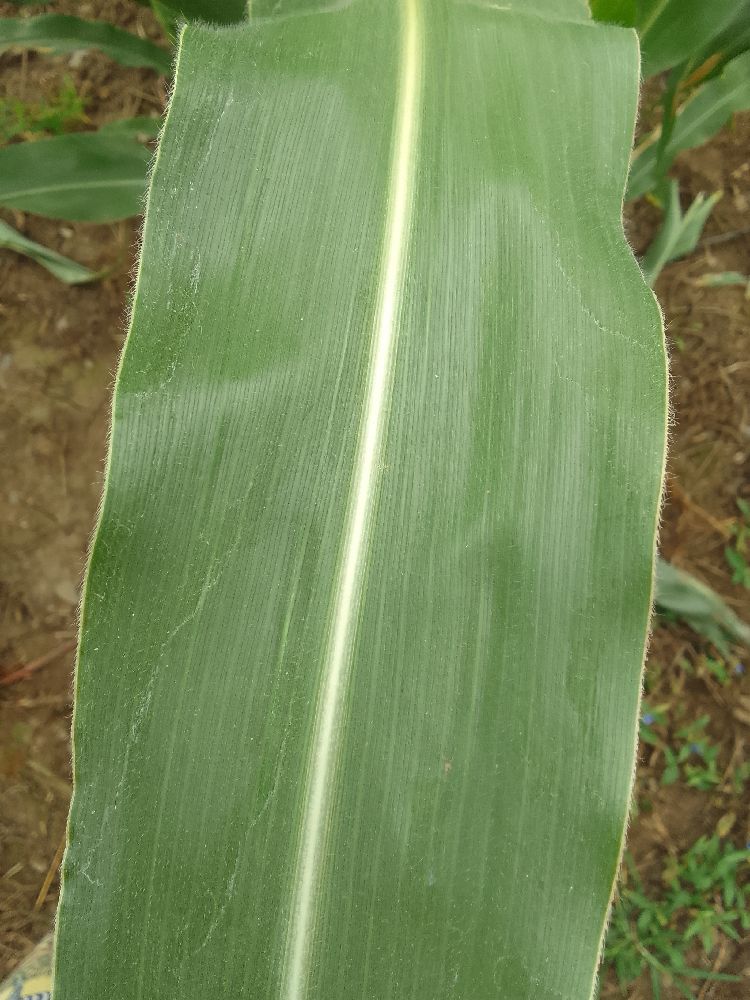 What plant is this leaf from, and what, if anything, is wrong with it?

maize, healthy
